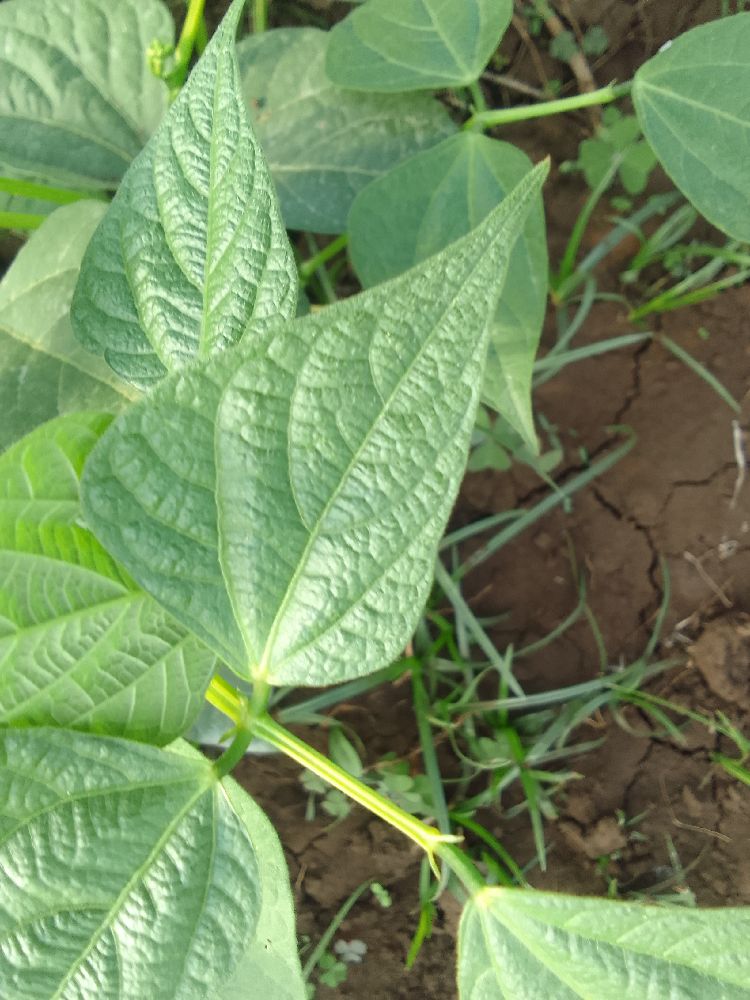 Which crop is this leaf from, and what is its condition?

common bean, healthy
